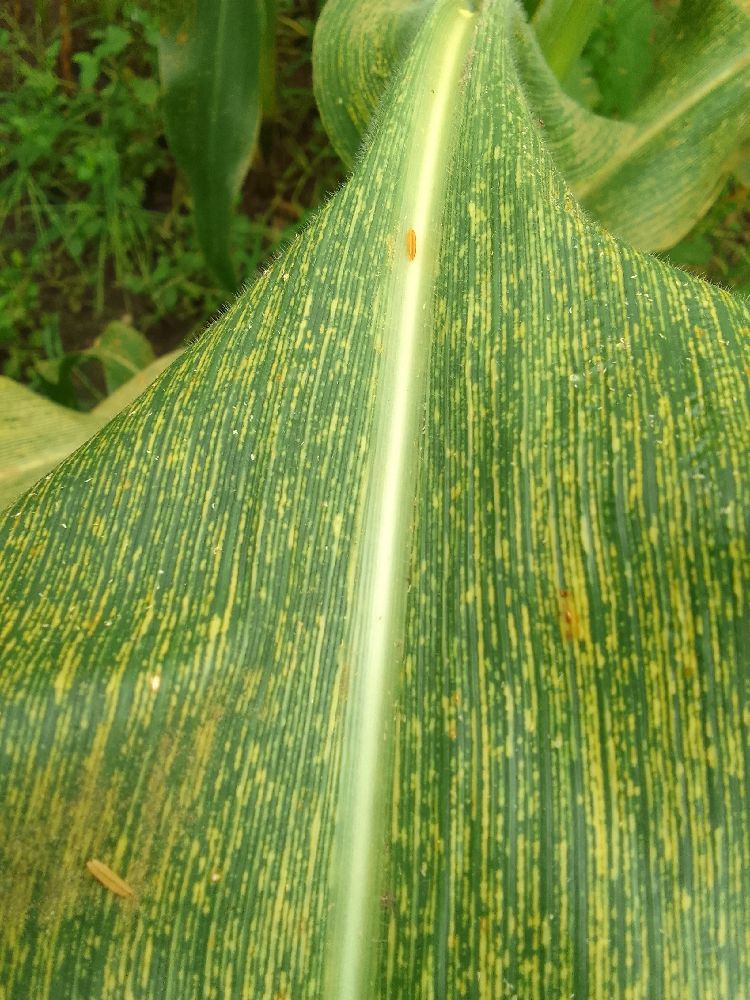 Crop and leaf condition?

maize, maize streak virus
